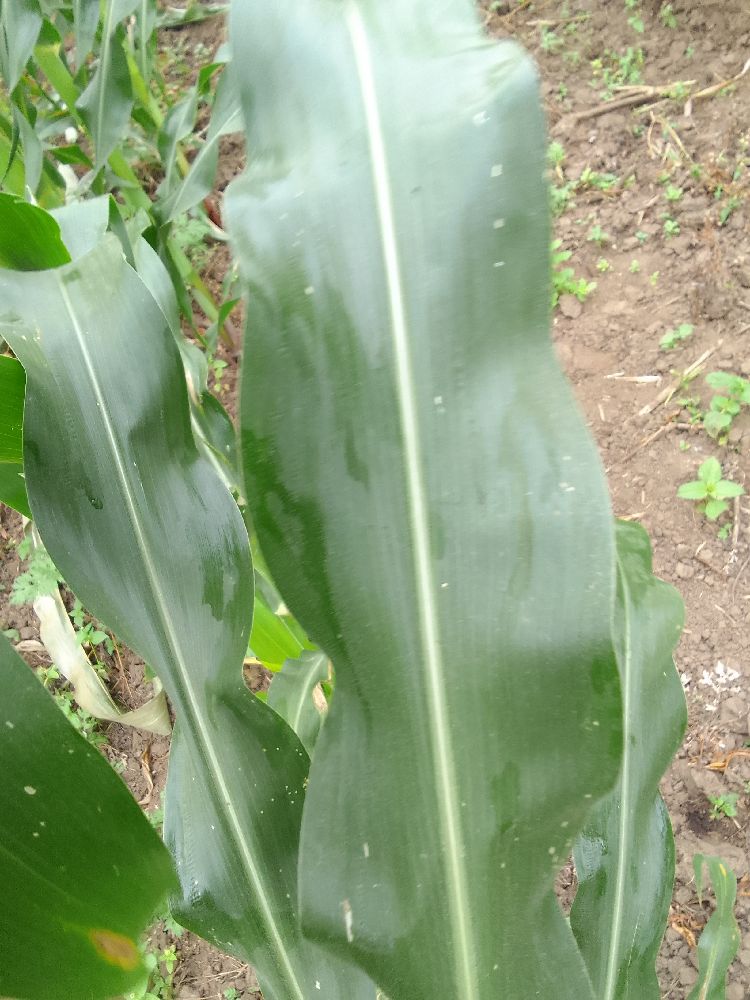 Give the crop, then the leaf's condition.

maize, healthy
